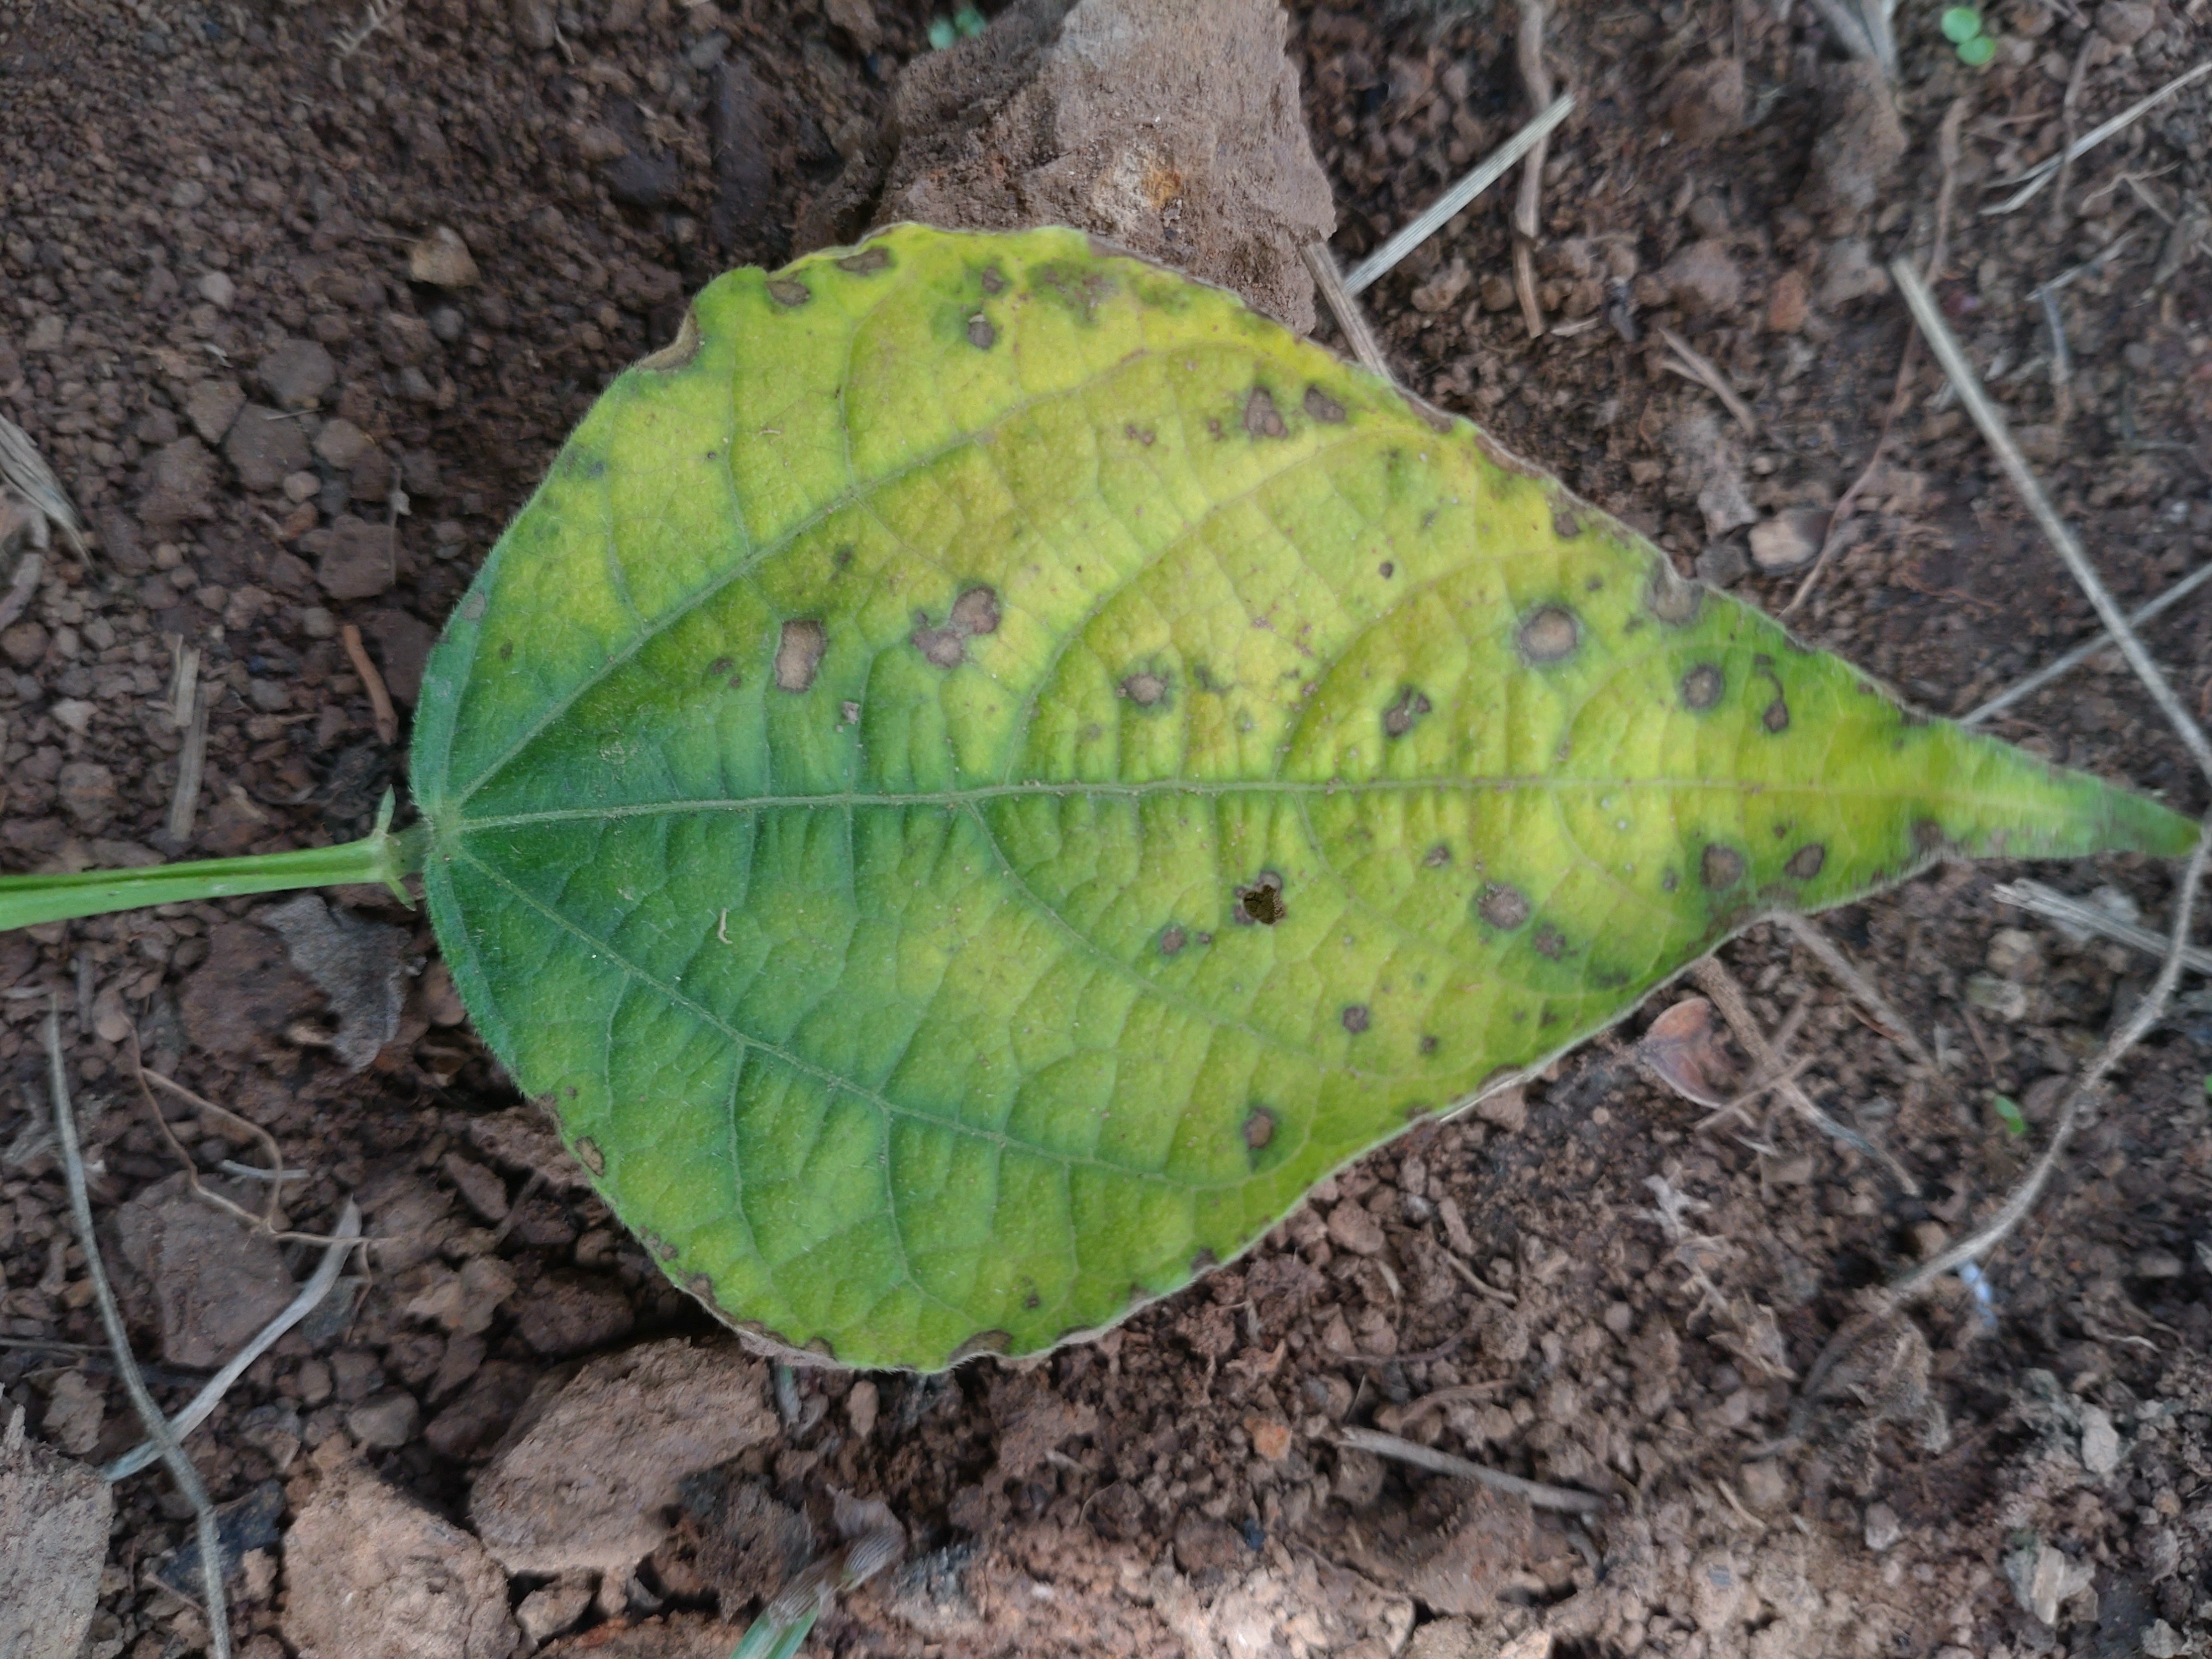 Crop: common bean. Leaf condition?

rust
